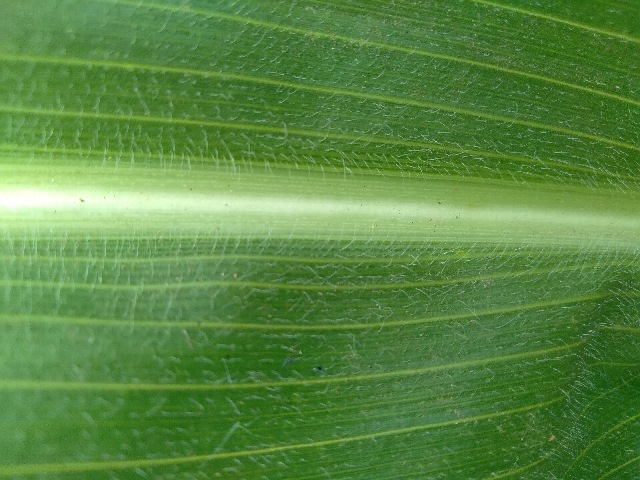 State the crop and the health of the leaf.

maize, healthy
